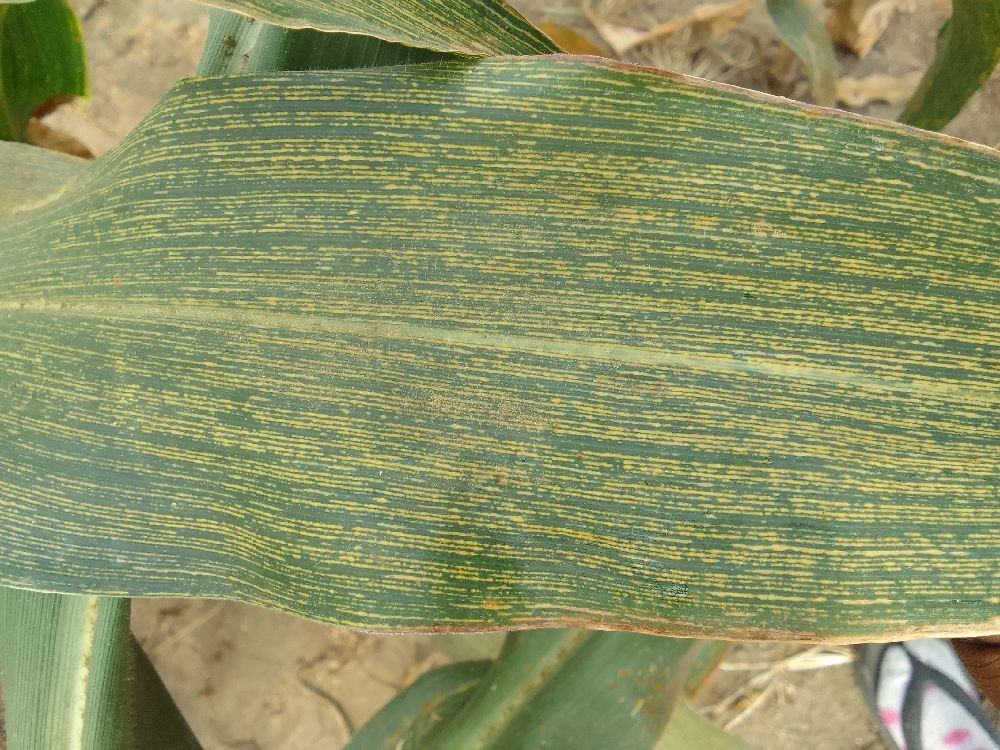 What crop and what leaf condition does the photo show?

maize, maize streak virus
